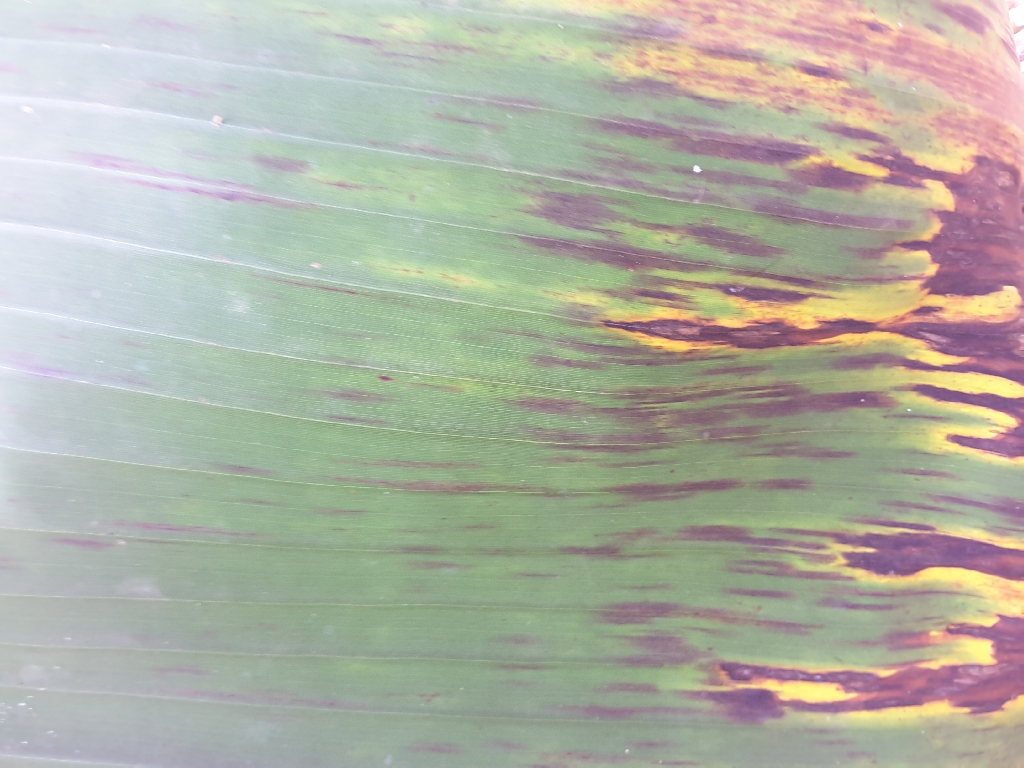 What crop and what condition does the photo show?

banana, black sigatoka
